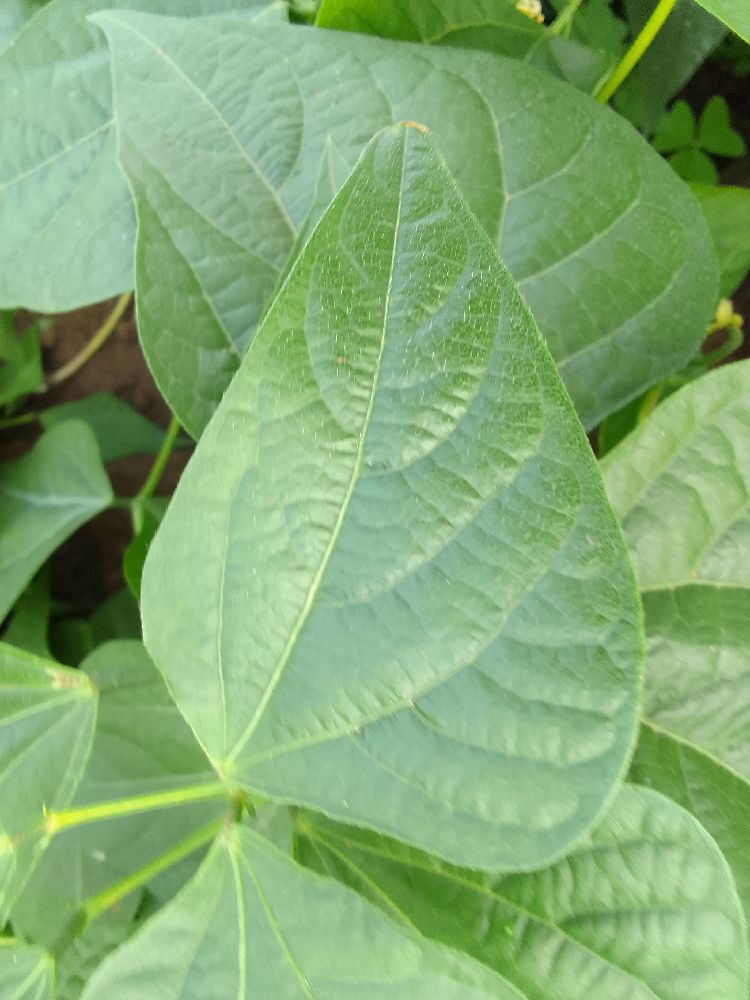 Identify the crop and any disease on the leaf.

common bean, healthy
